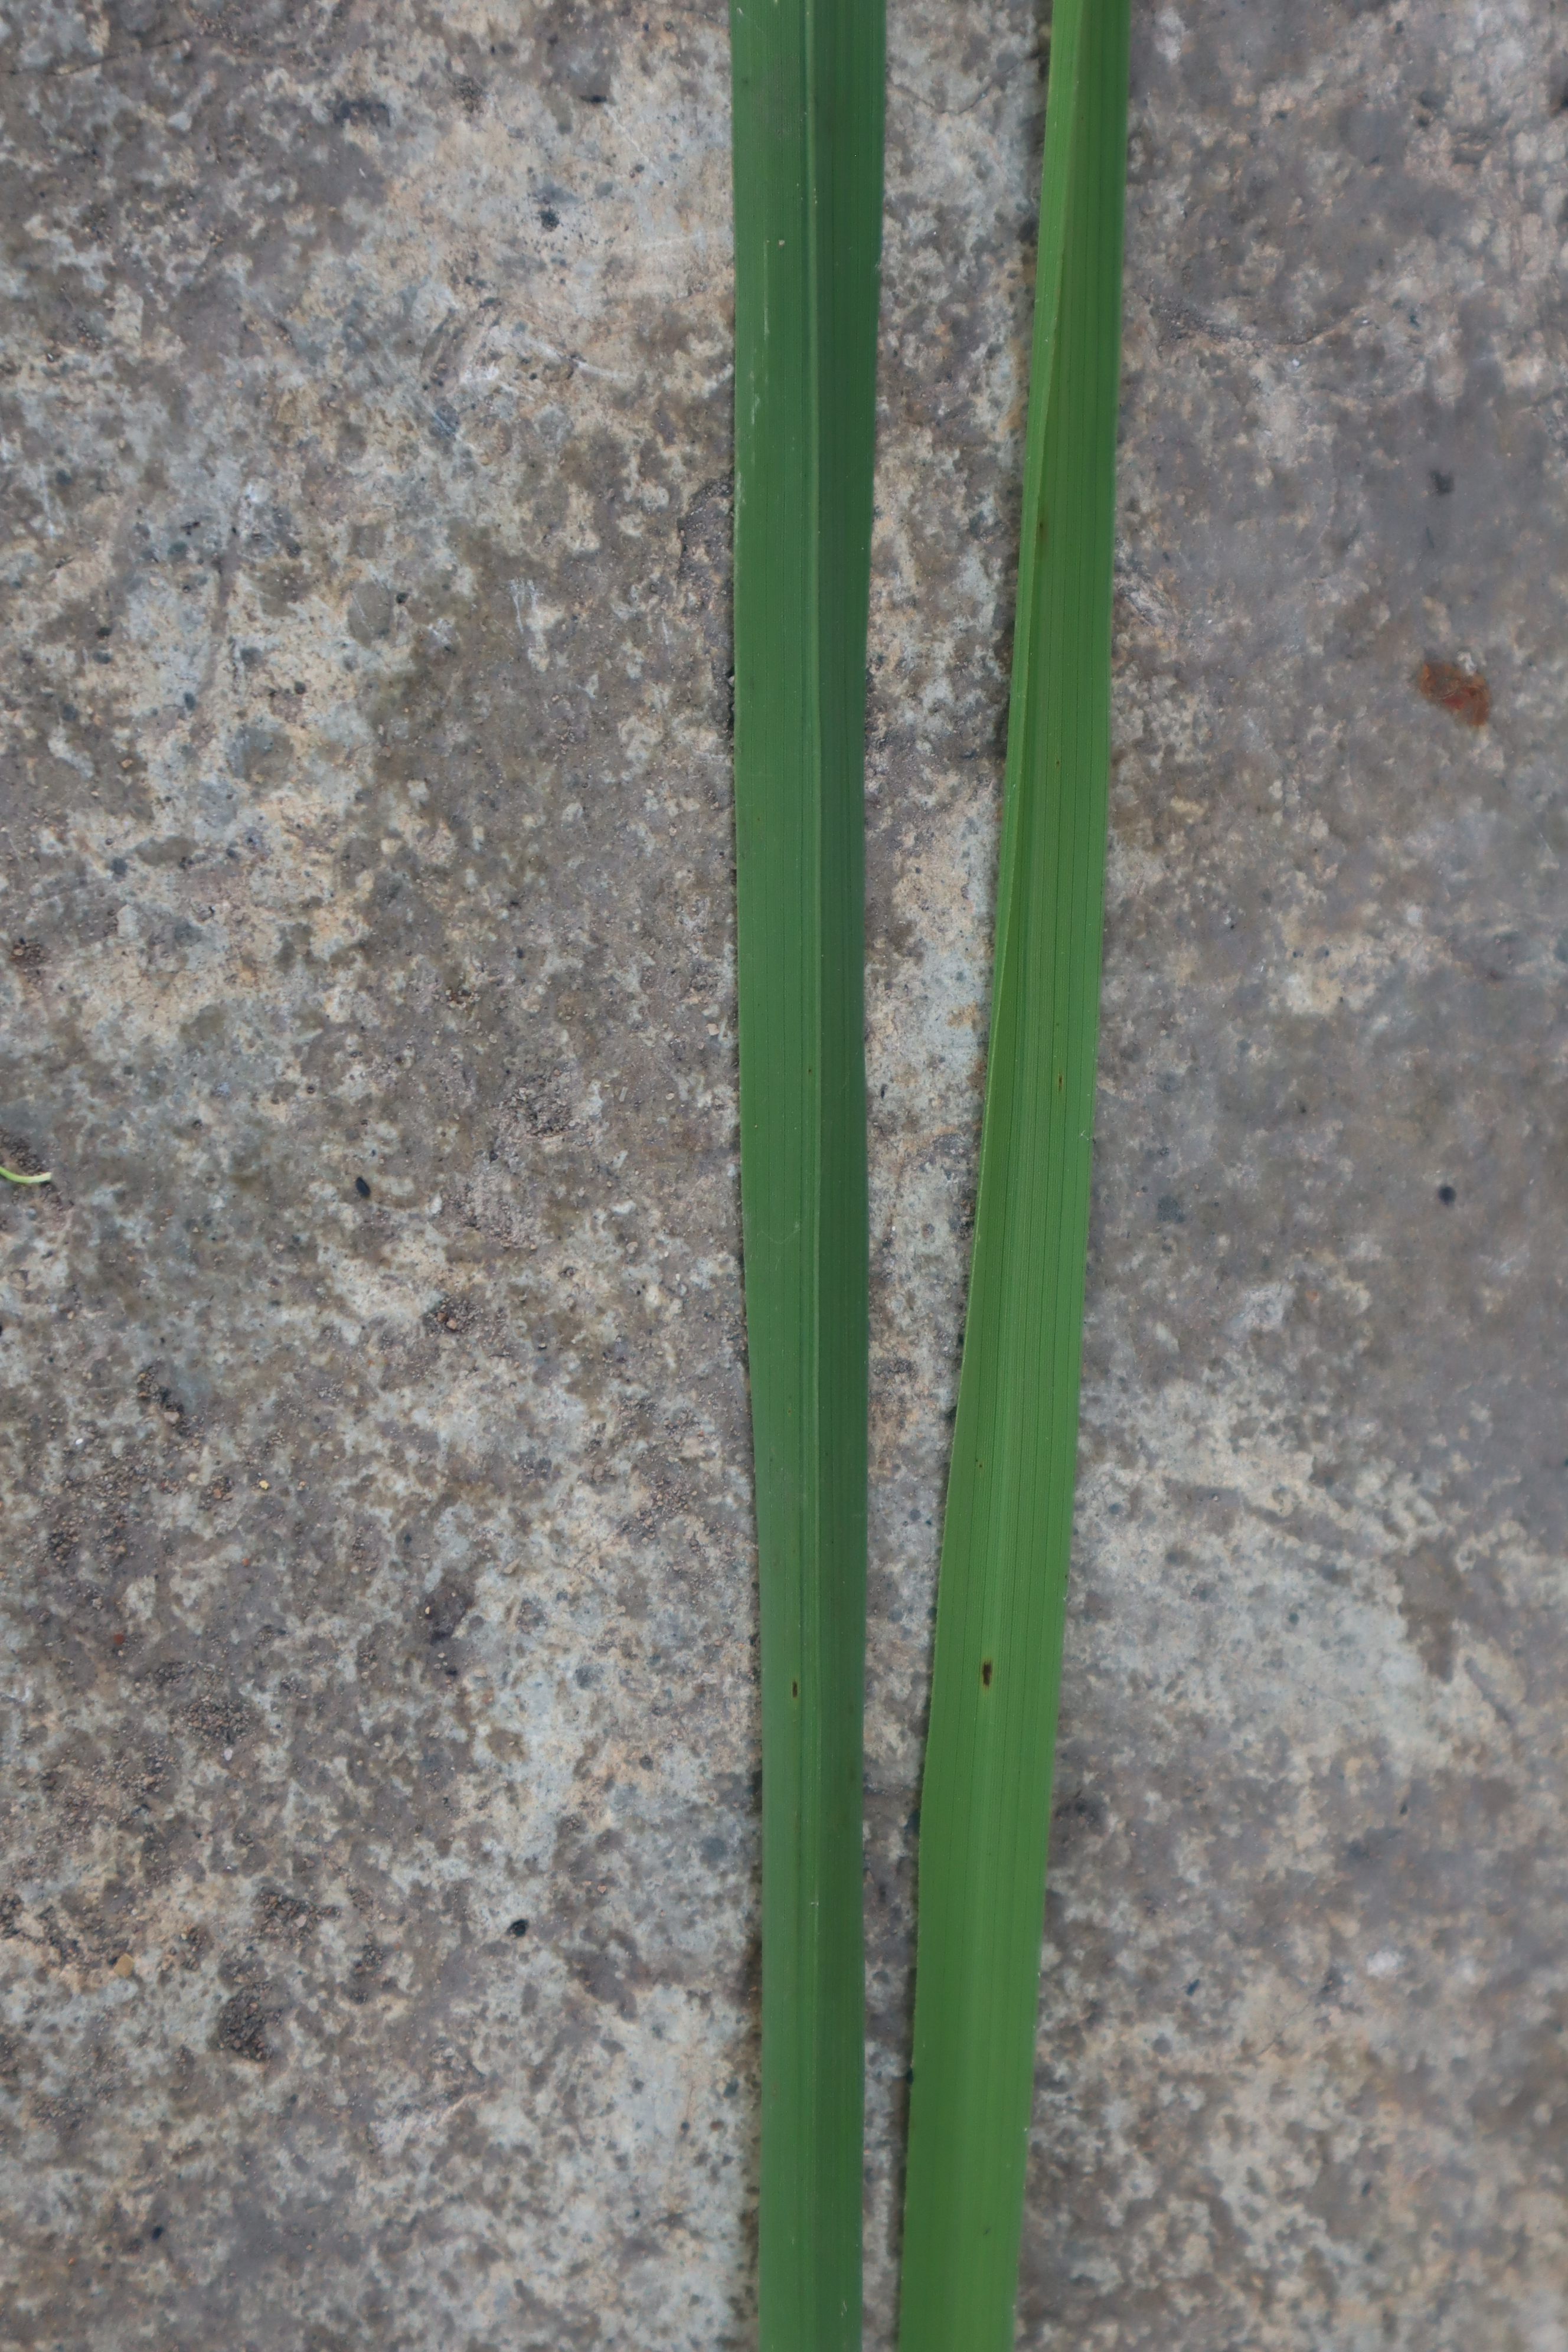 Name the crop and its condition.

rice, healthy leaves
